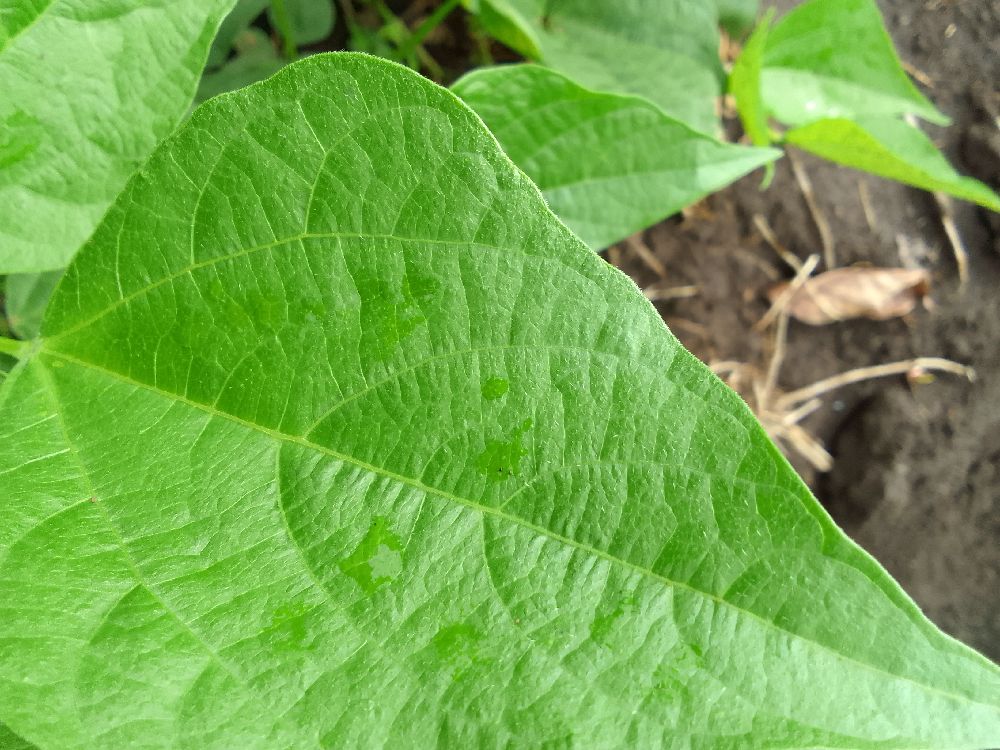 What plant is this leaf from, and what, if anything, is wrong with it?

common bean, healthy
